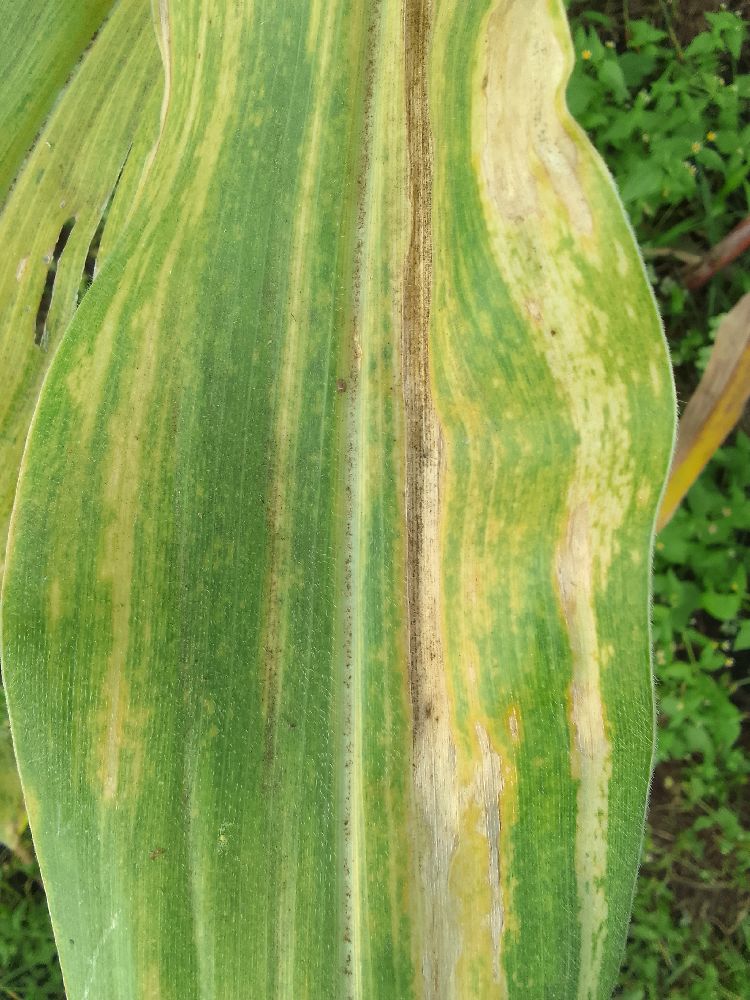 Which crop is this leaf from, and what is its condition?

maize, maize lethal necrosis
